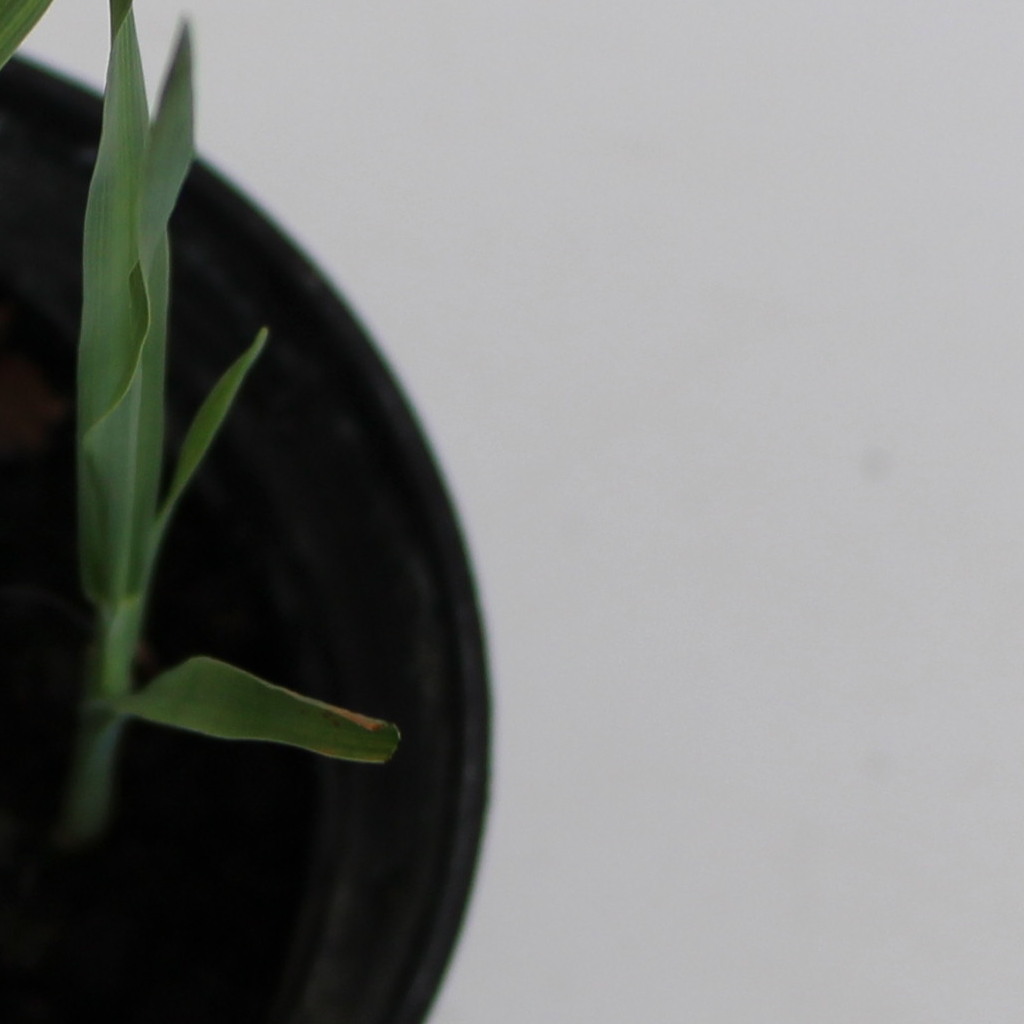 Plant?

Avena sterilis
